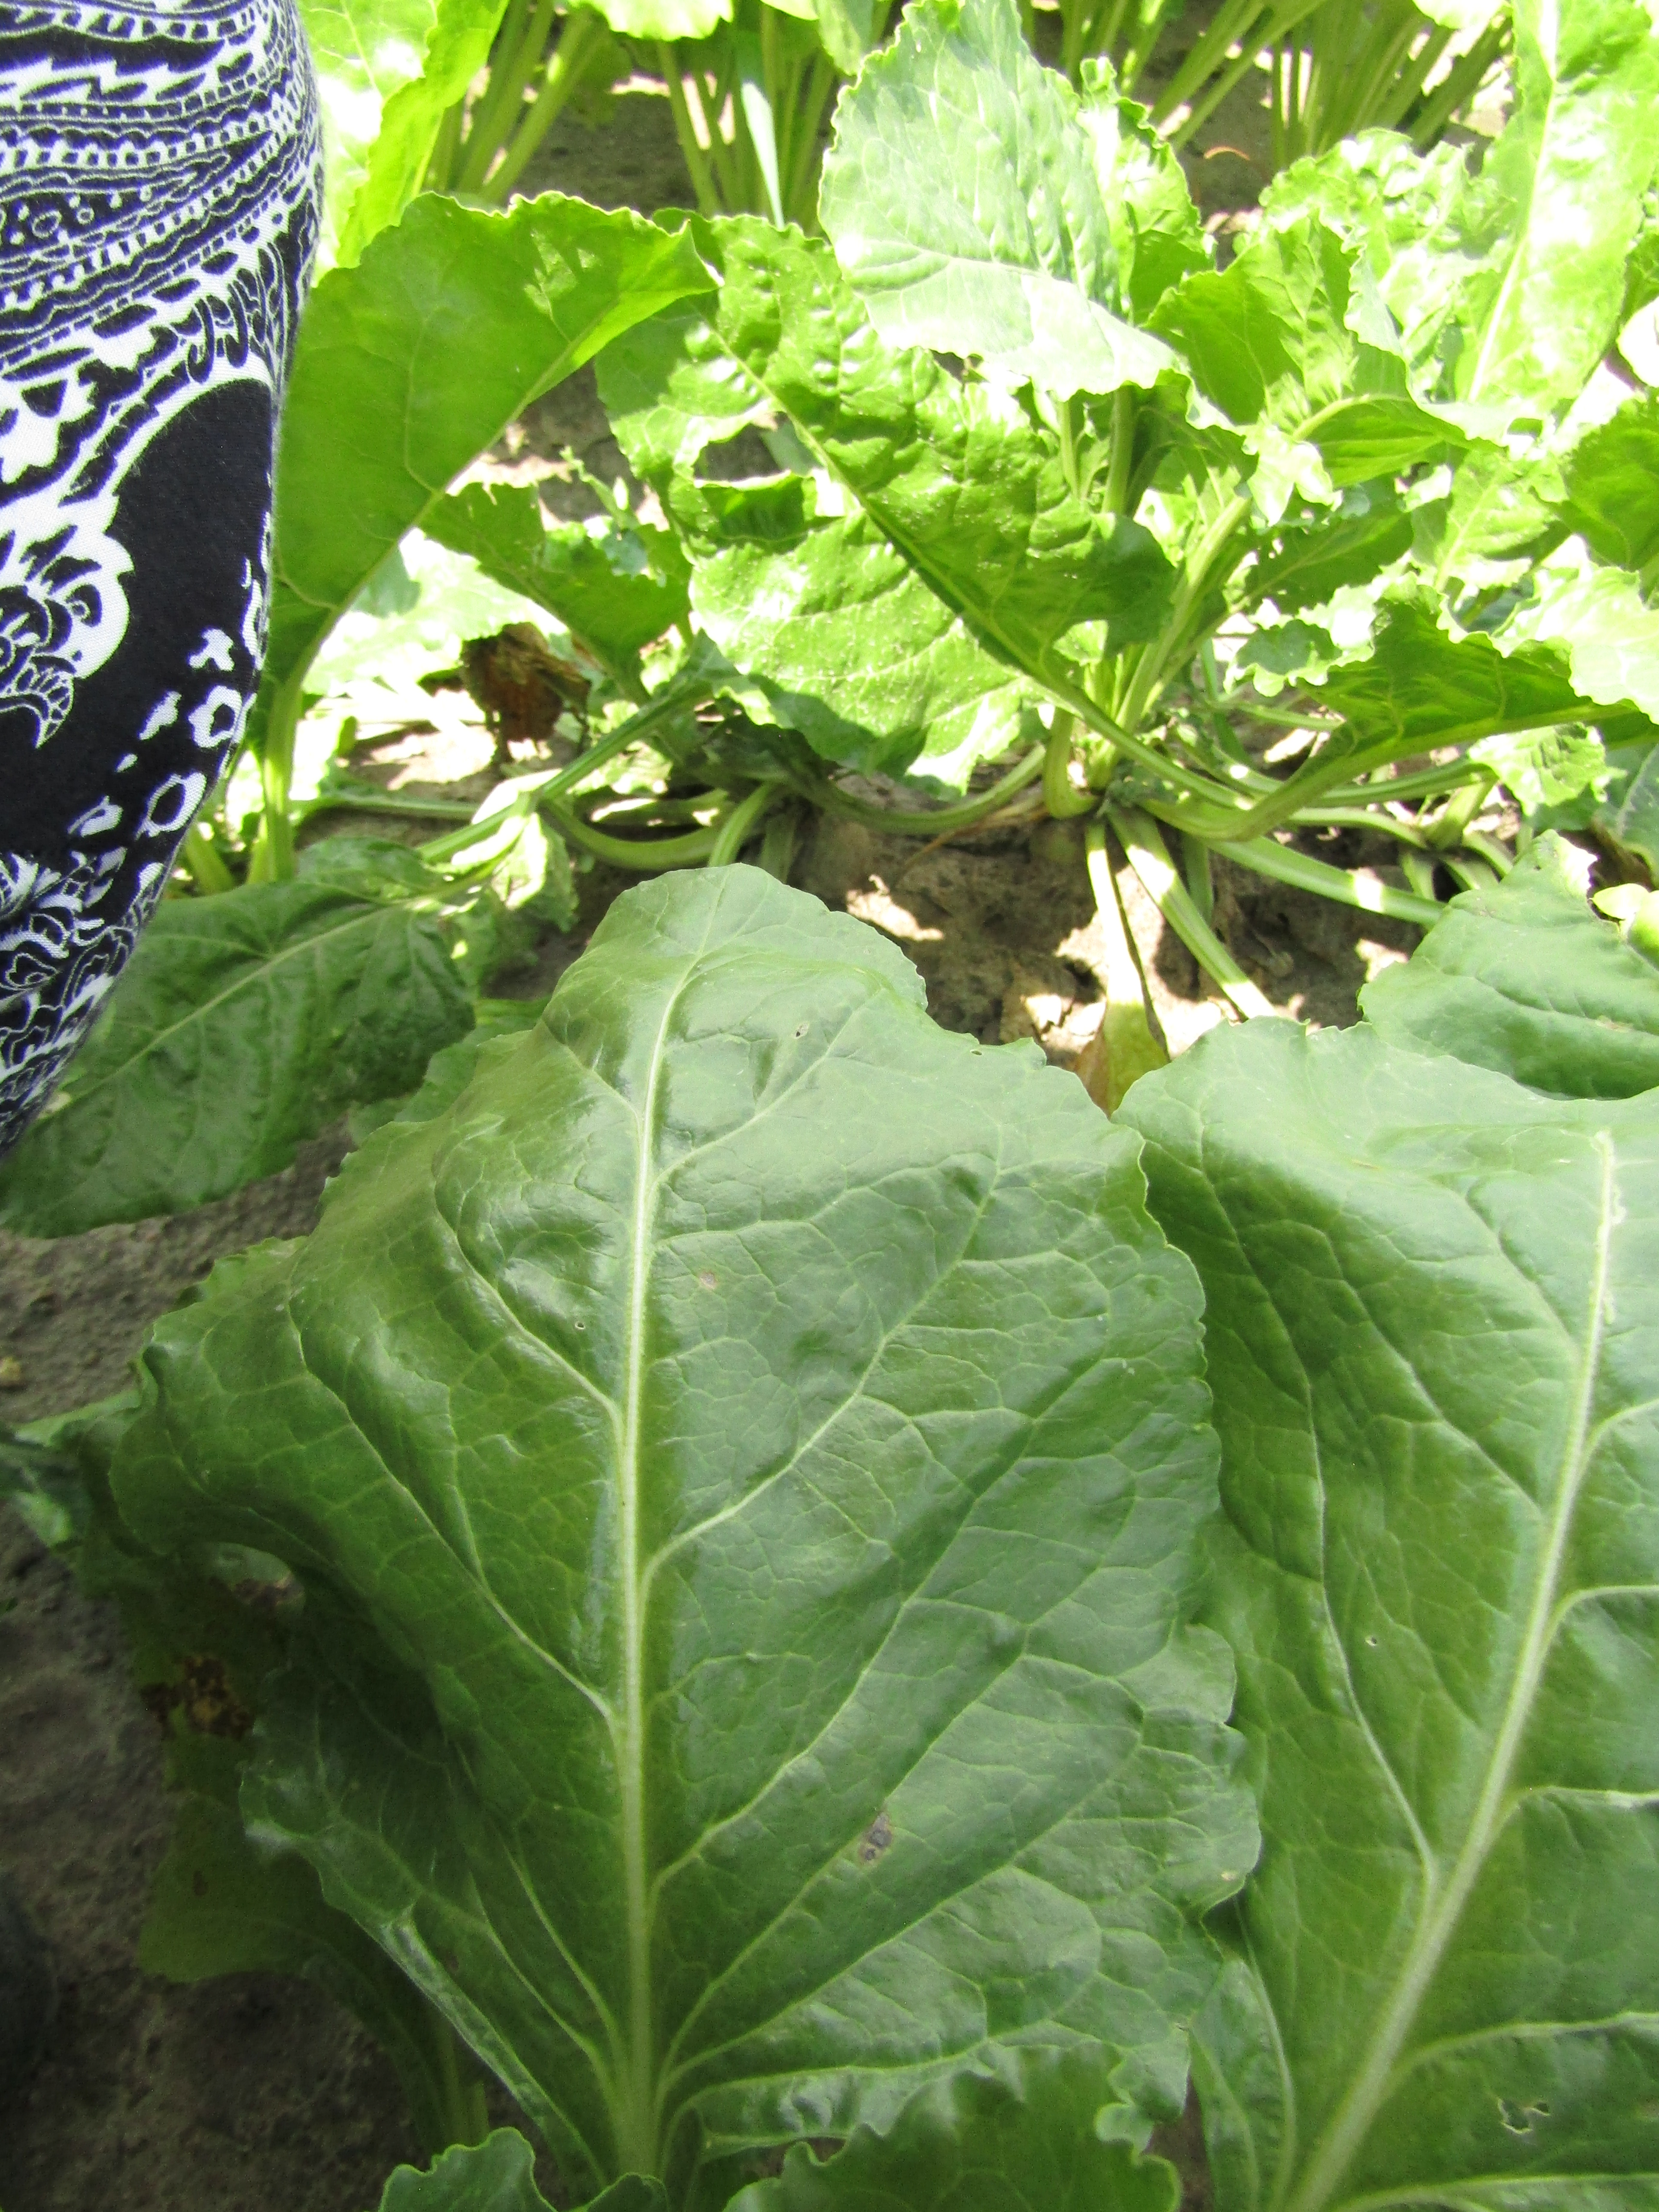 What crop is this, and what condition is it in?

beet, cercospora
